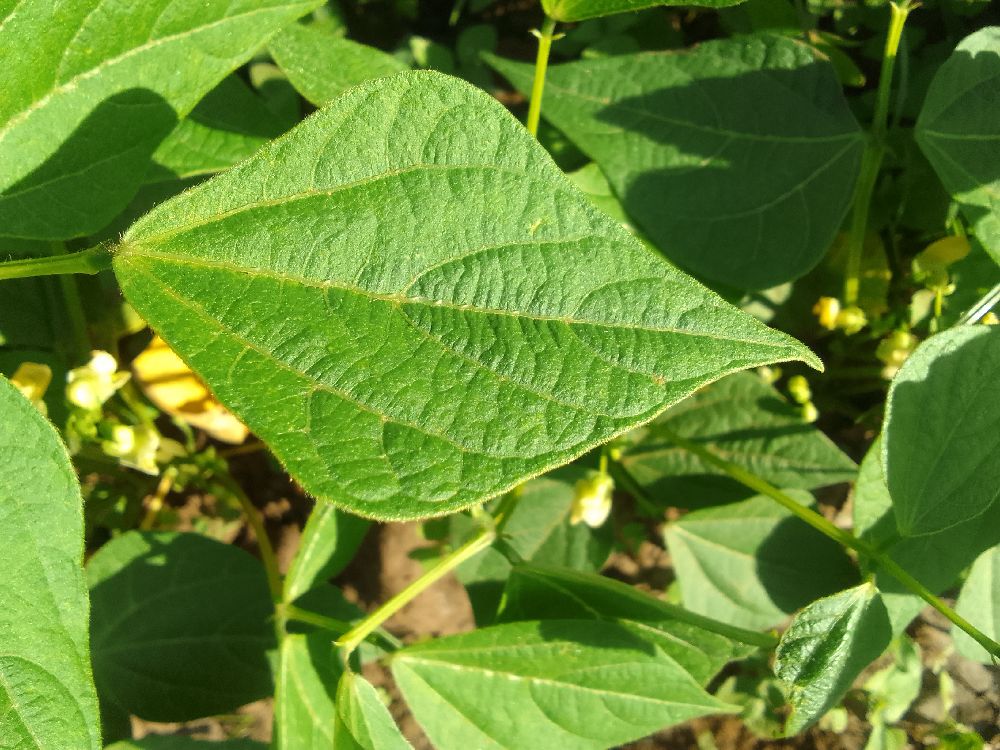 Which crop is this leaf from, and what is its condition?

common bean, healthy
